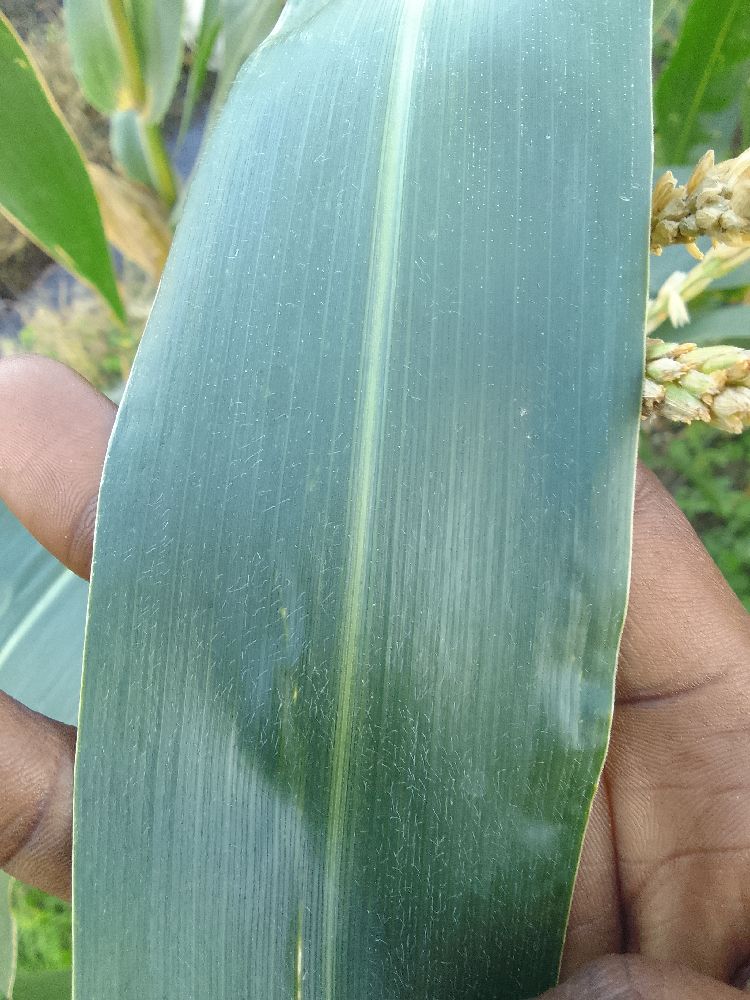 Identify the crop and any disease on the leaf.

maize, healthy
